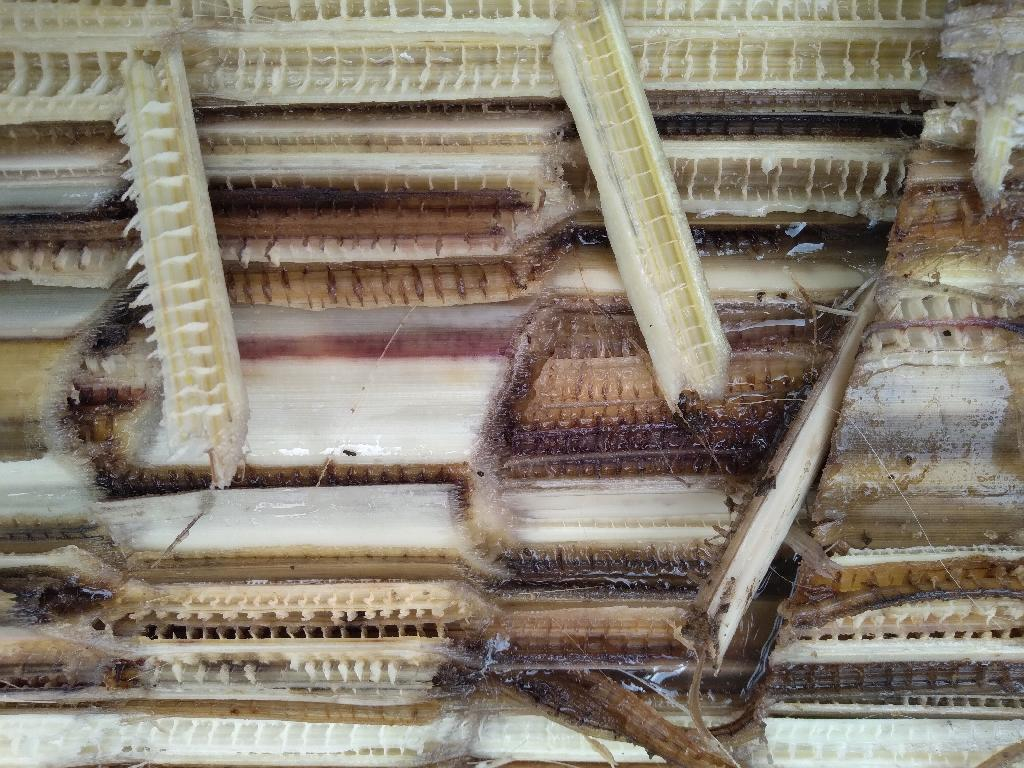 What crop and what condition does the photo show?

banana, fusarium wilt race 1
